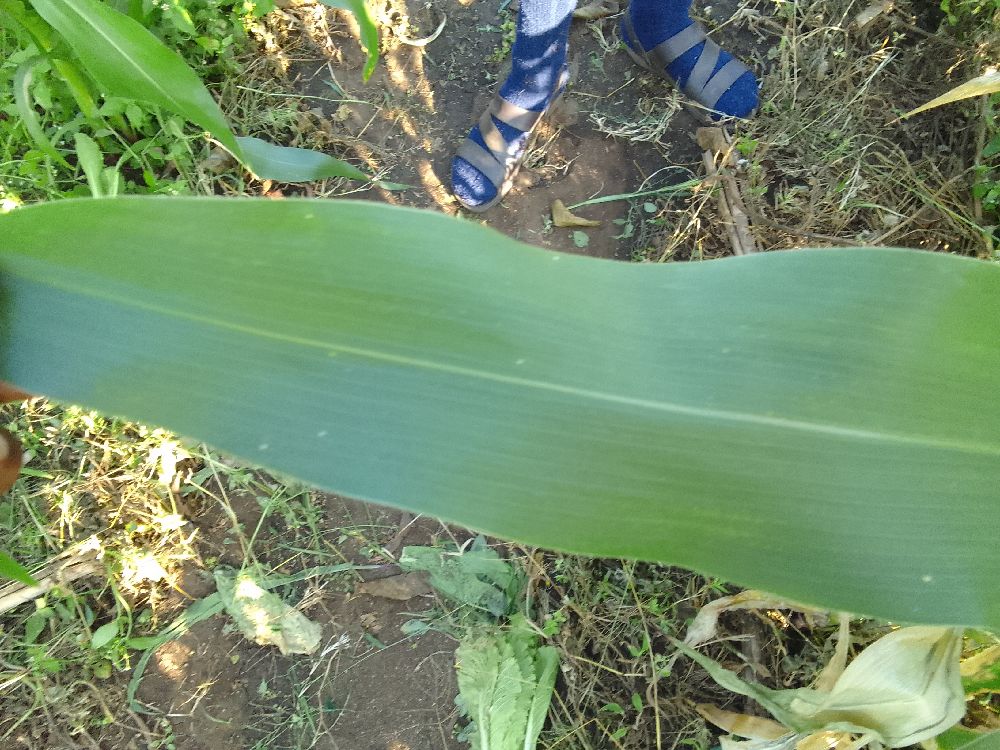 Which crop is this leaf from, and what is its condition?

maize, healthy
